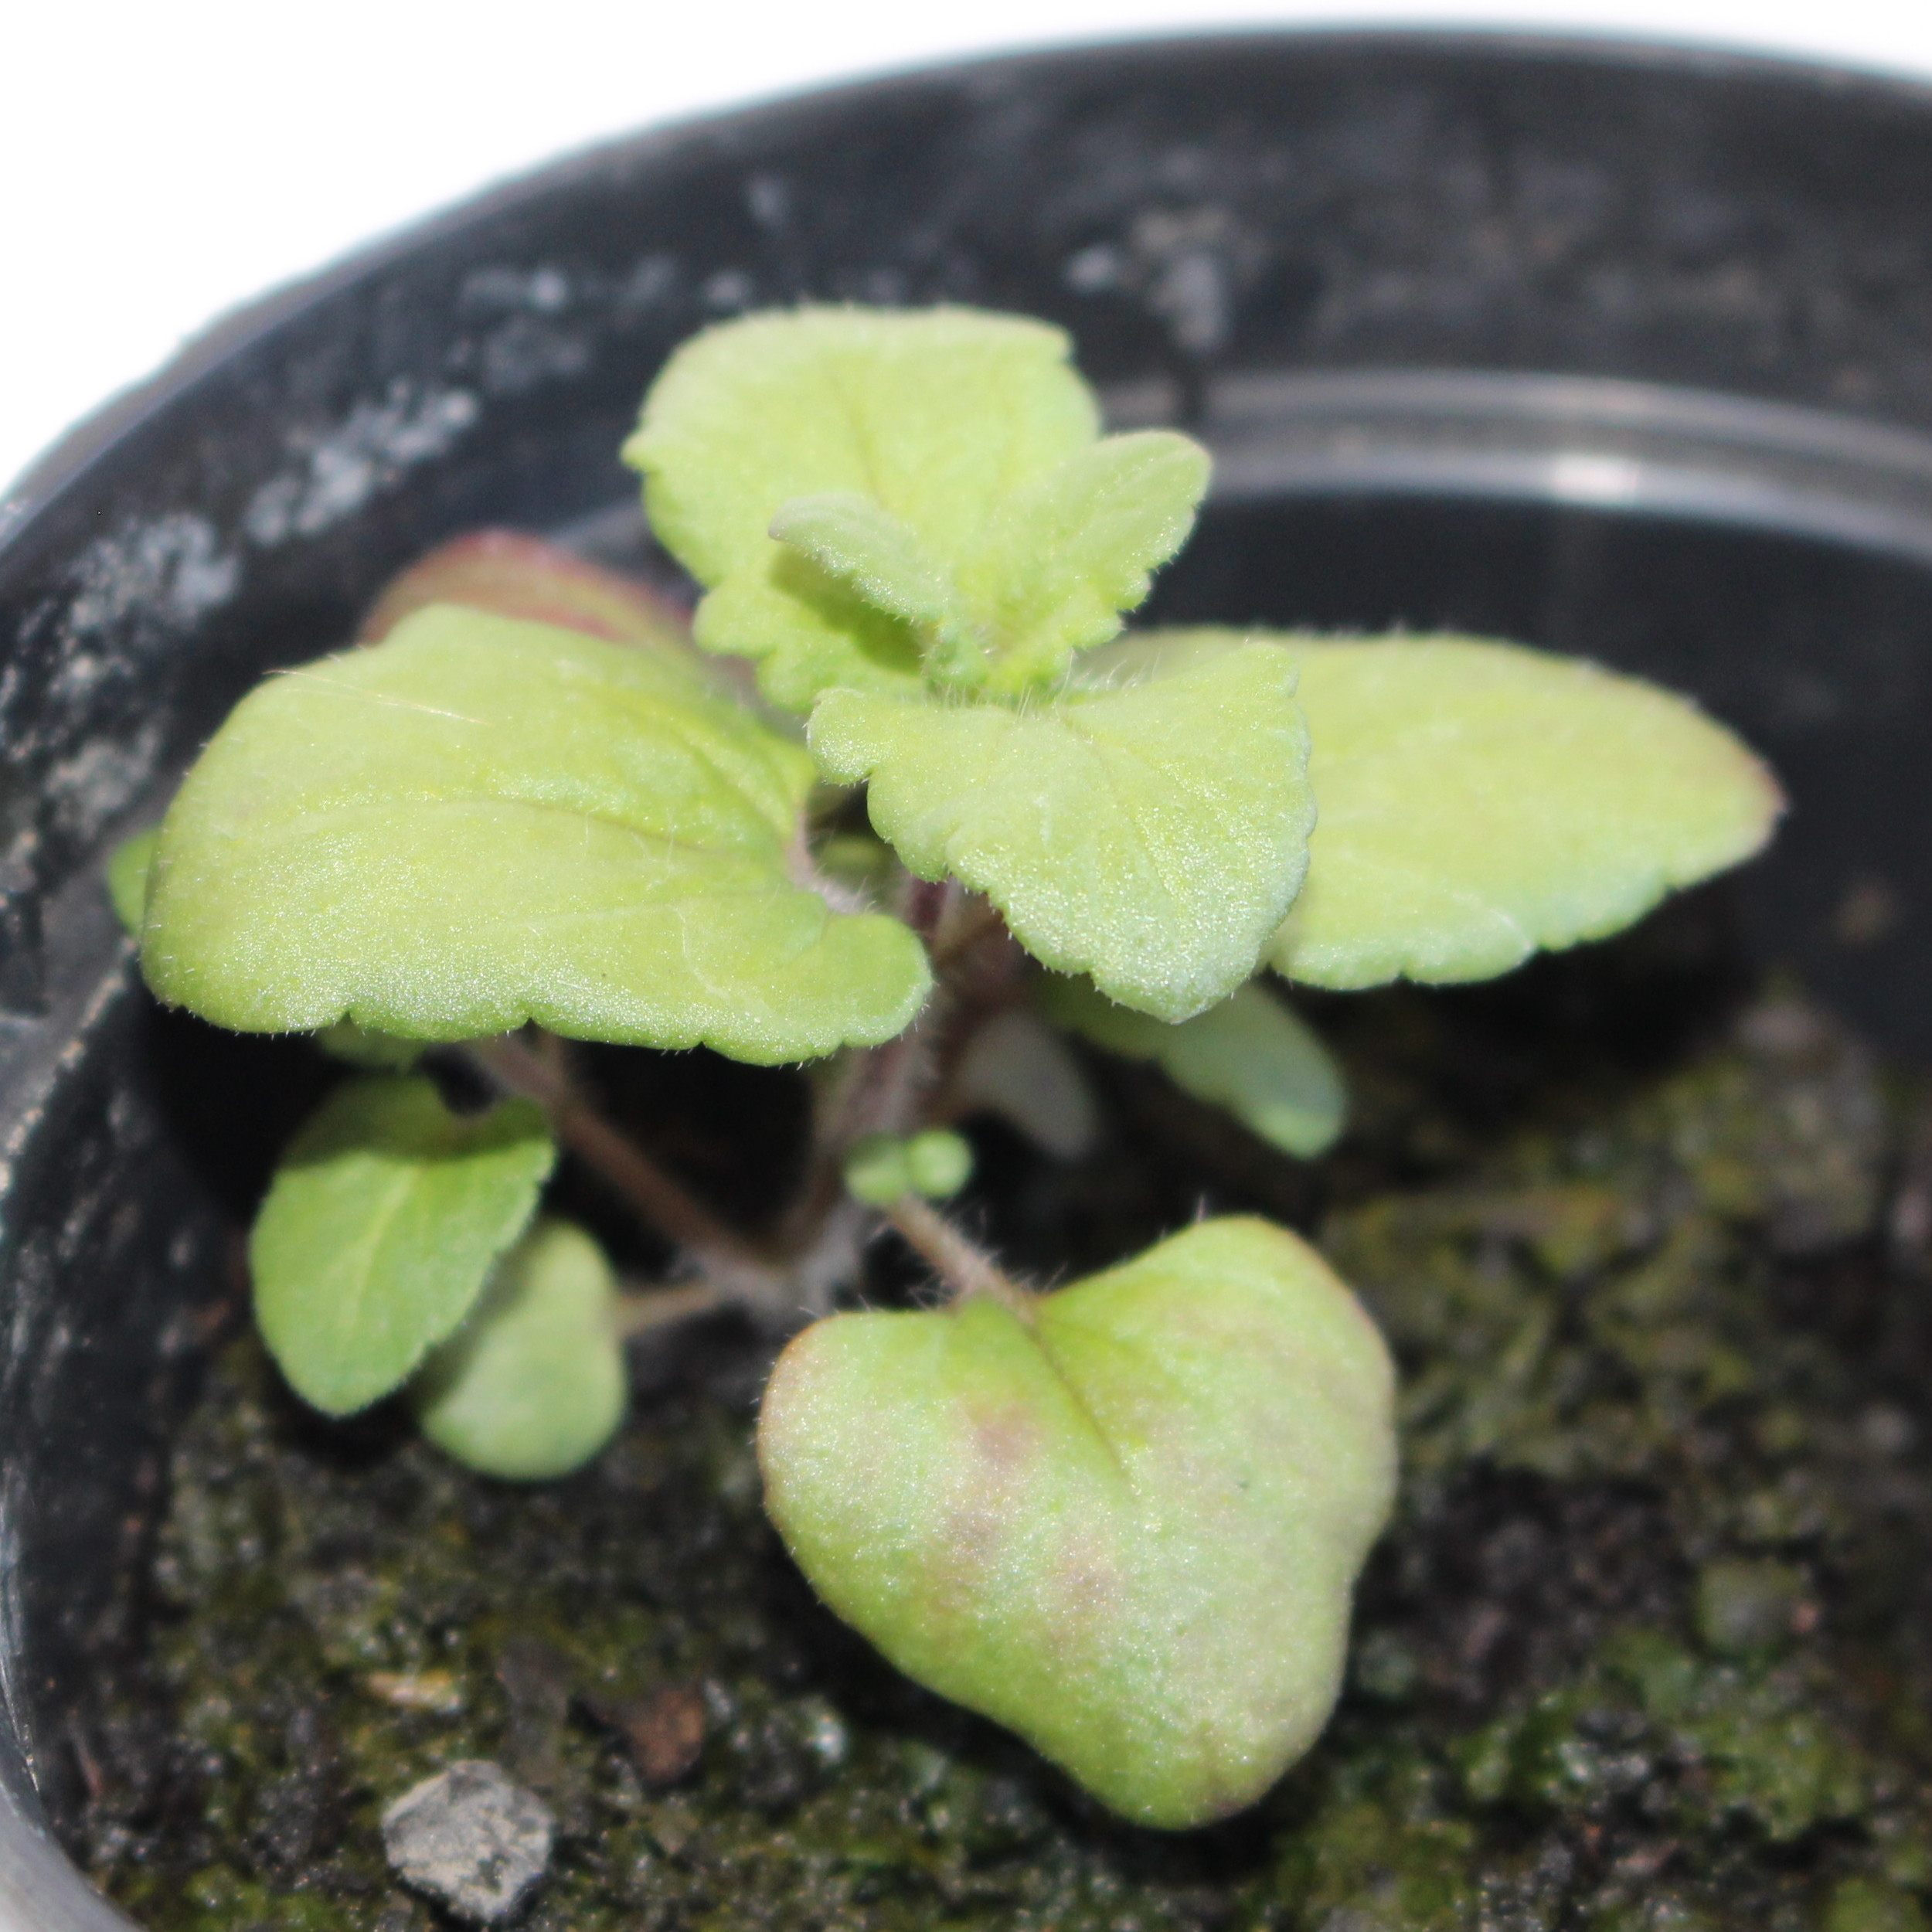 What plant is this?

Veronica persica
